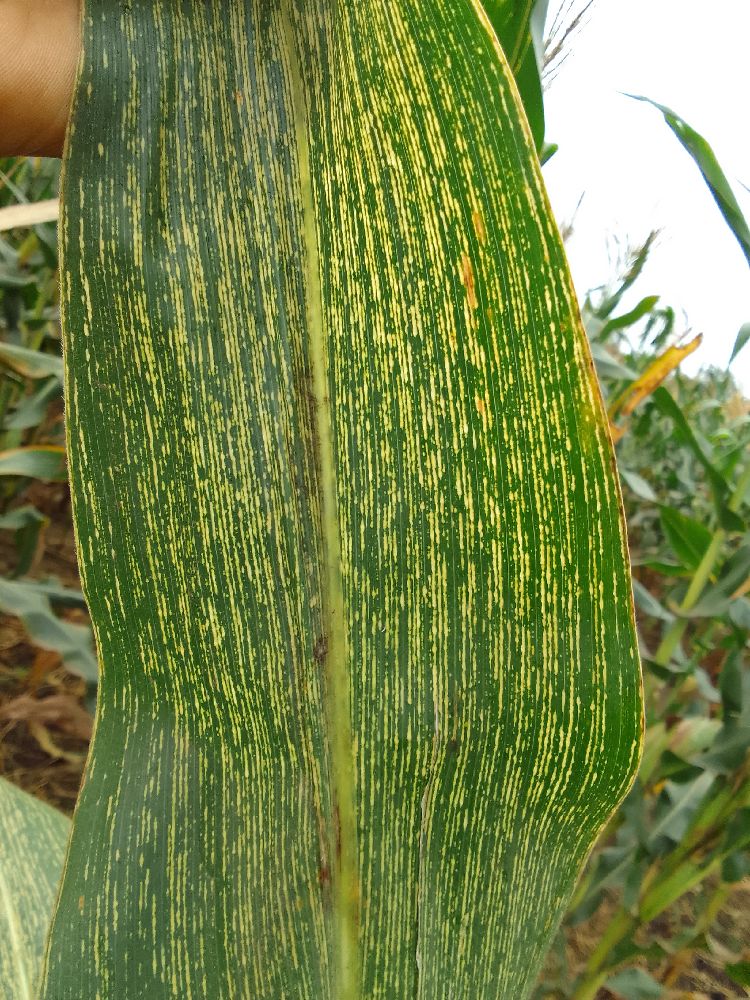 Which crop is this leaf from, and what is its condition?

maize, maize streak virus
